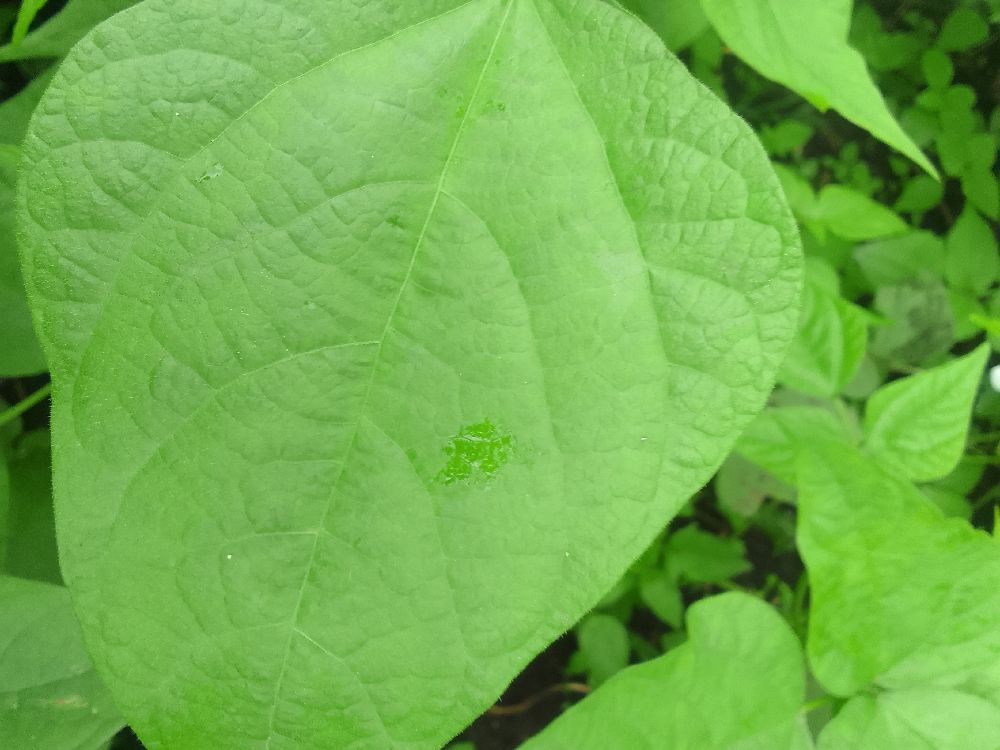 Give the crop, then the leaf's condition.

common bean, healthy
